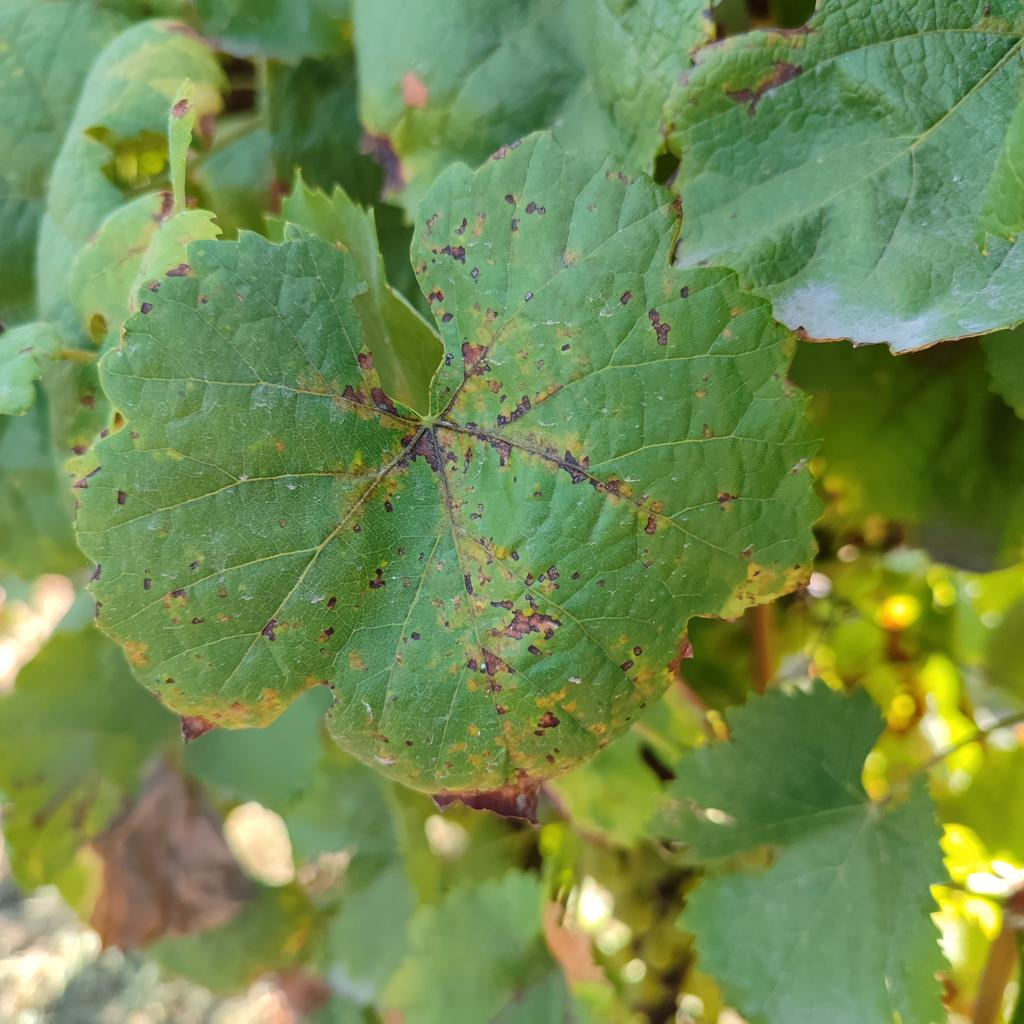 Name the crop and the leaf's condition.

grapevine, downy mildew
